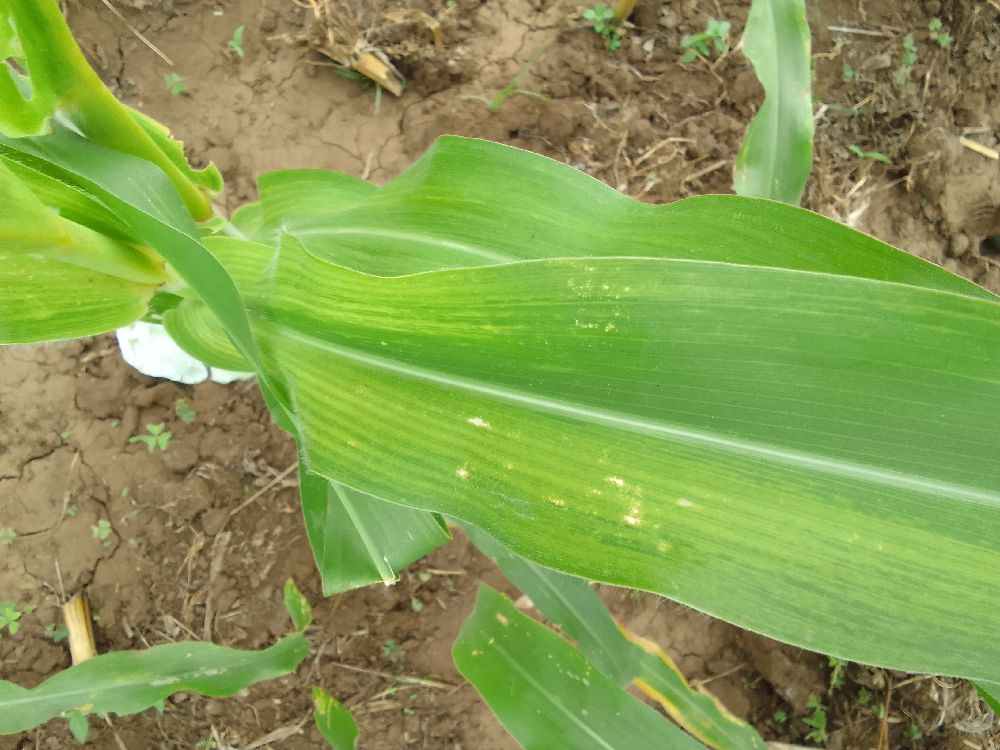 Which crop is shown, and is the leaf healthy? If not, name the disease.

maize, maize lethal necrosis
